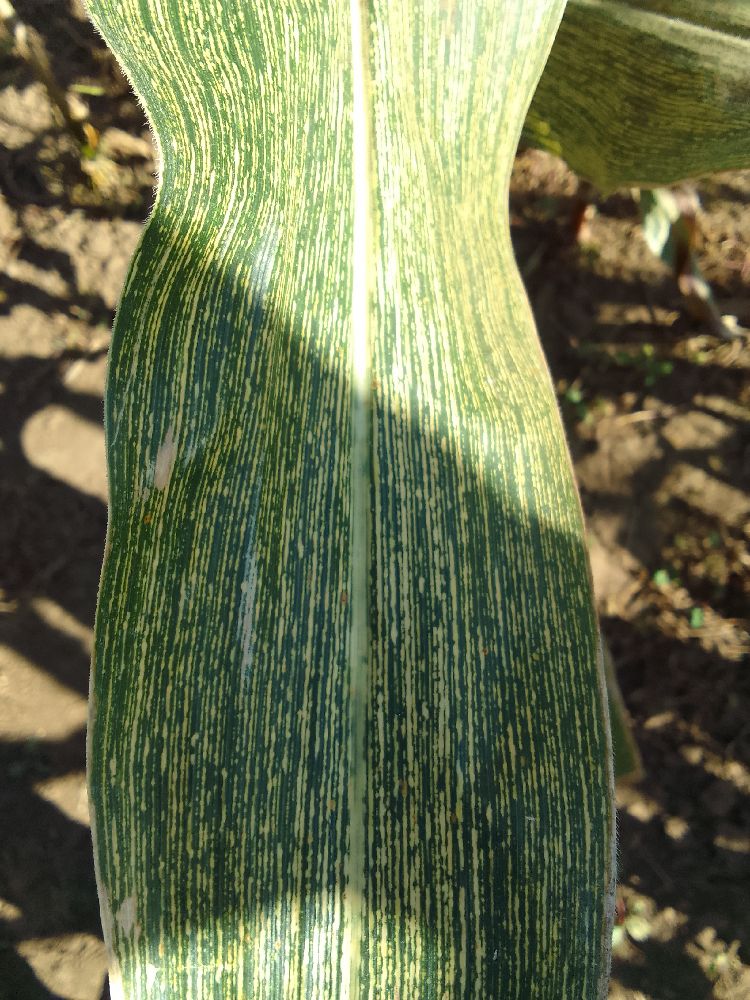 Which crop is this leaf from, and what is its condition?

maize, maize streak virus
